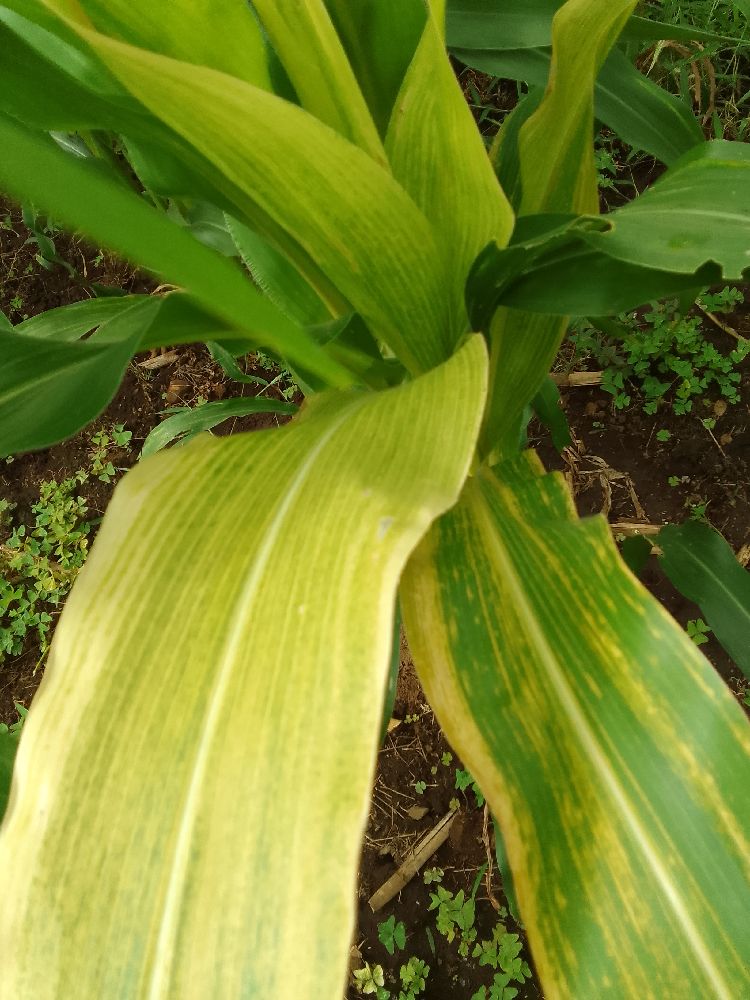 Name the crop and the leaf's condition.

maize, maize lethal necrosis
